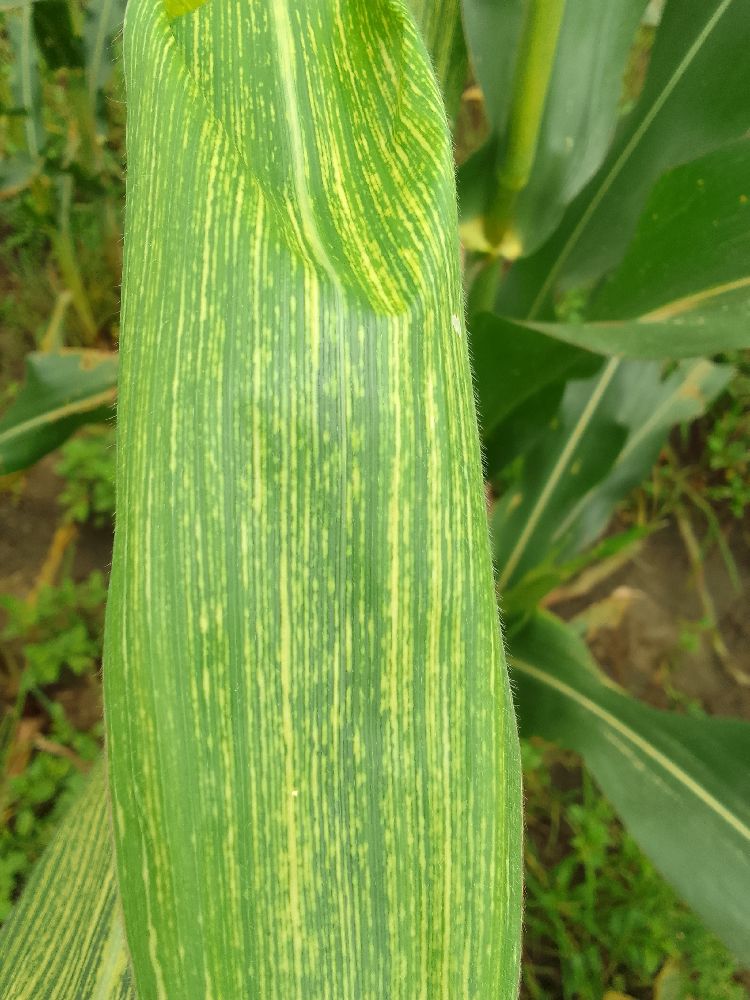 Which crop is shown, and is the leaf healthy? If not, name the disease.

maize, maize streak virus
